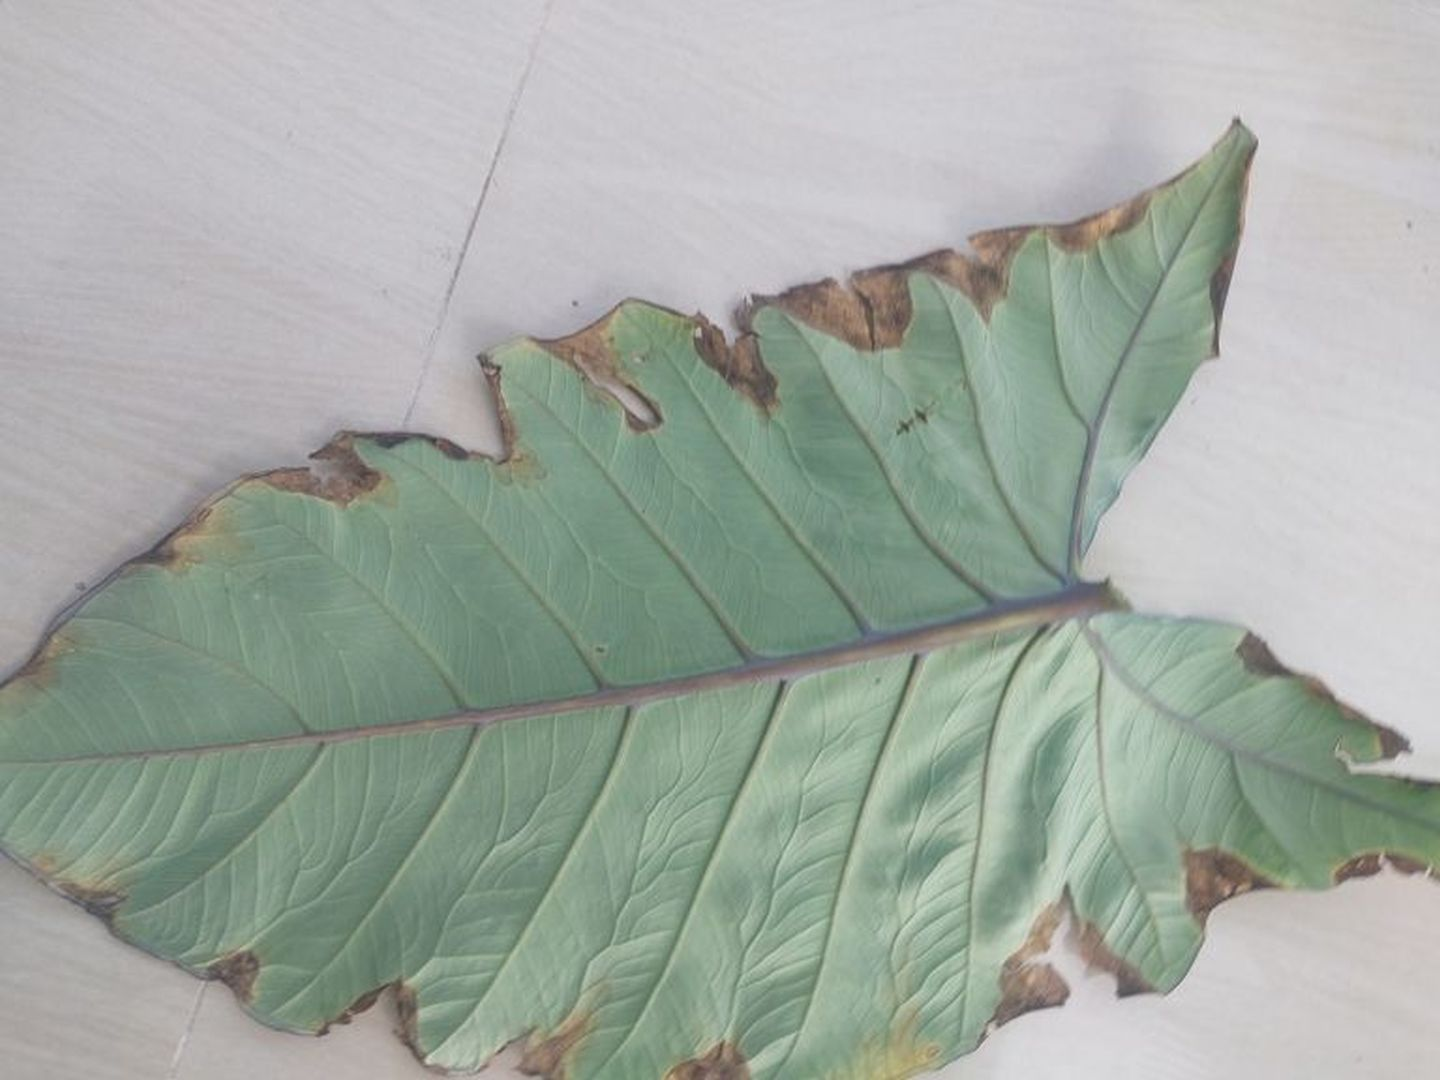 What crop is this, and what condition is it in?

taro, leaf blight
